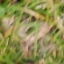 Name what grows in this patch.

grass
